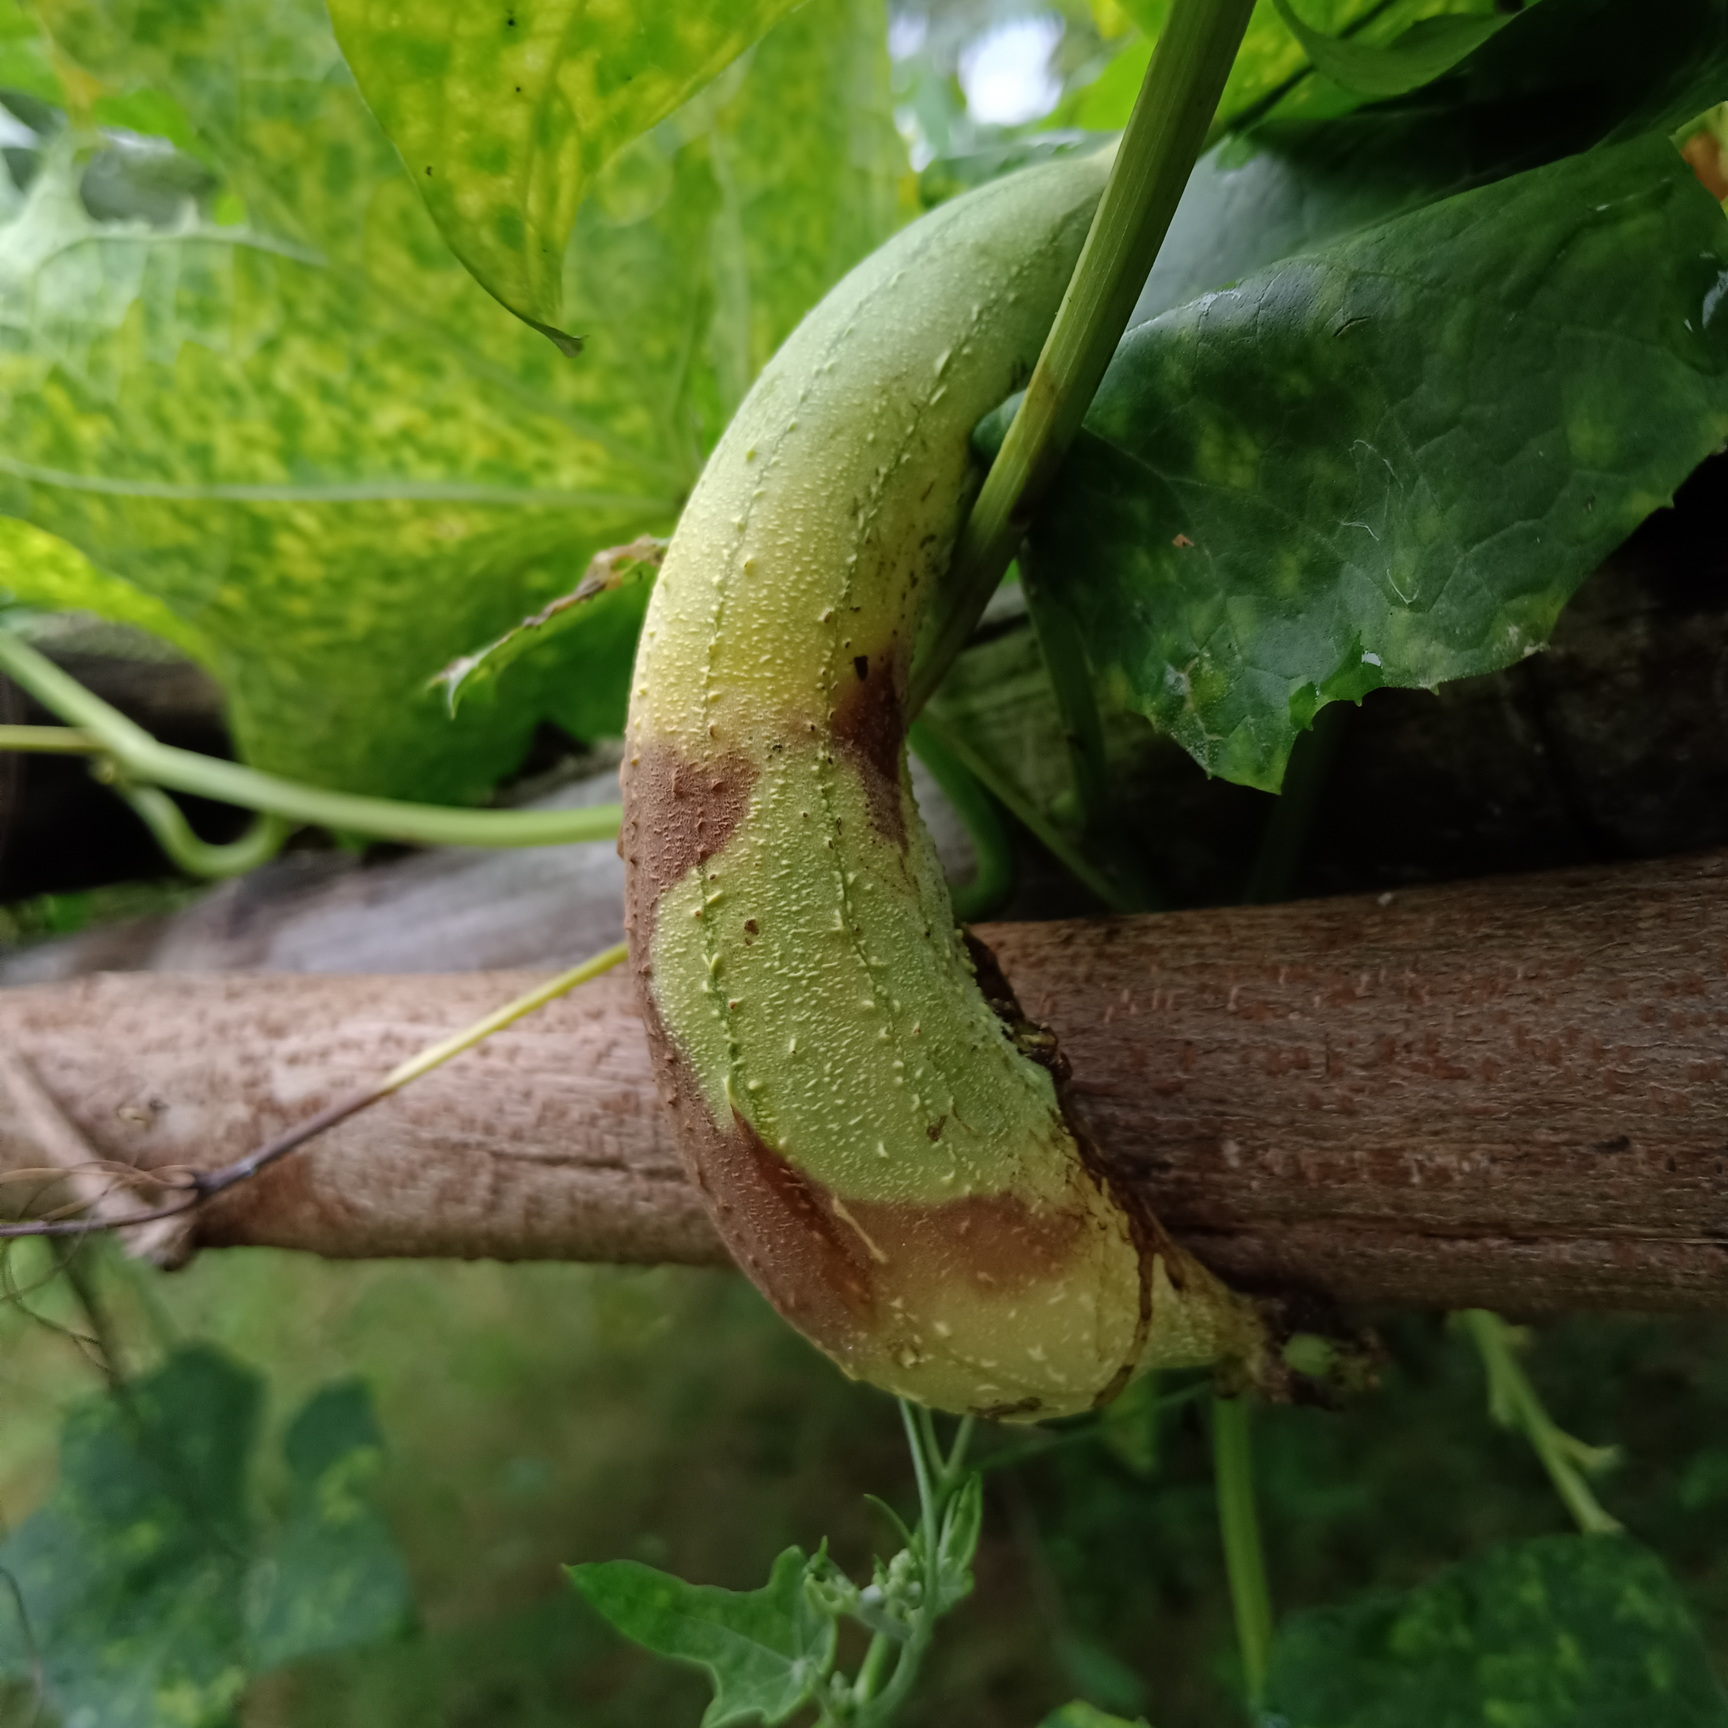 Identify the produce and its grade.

luffa, faulty
